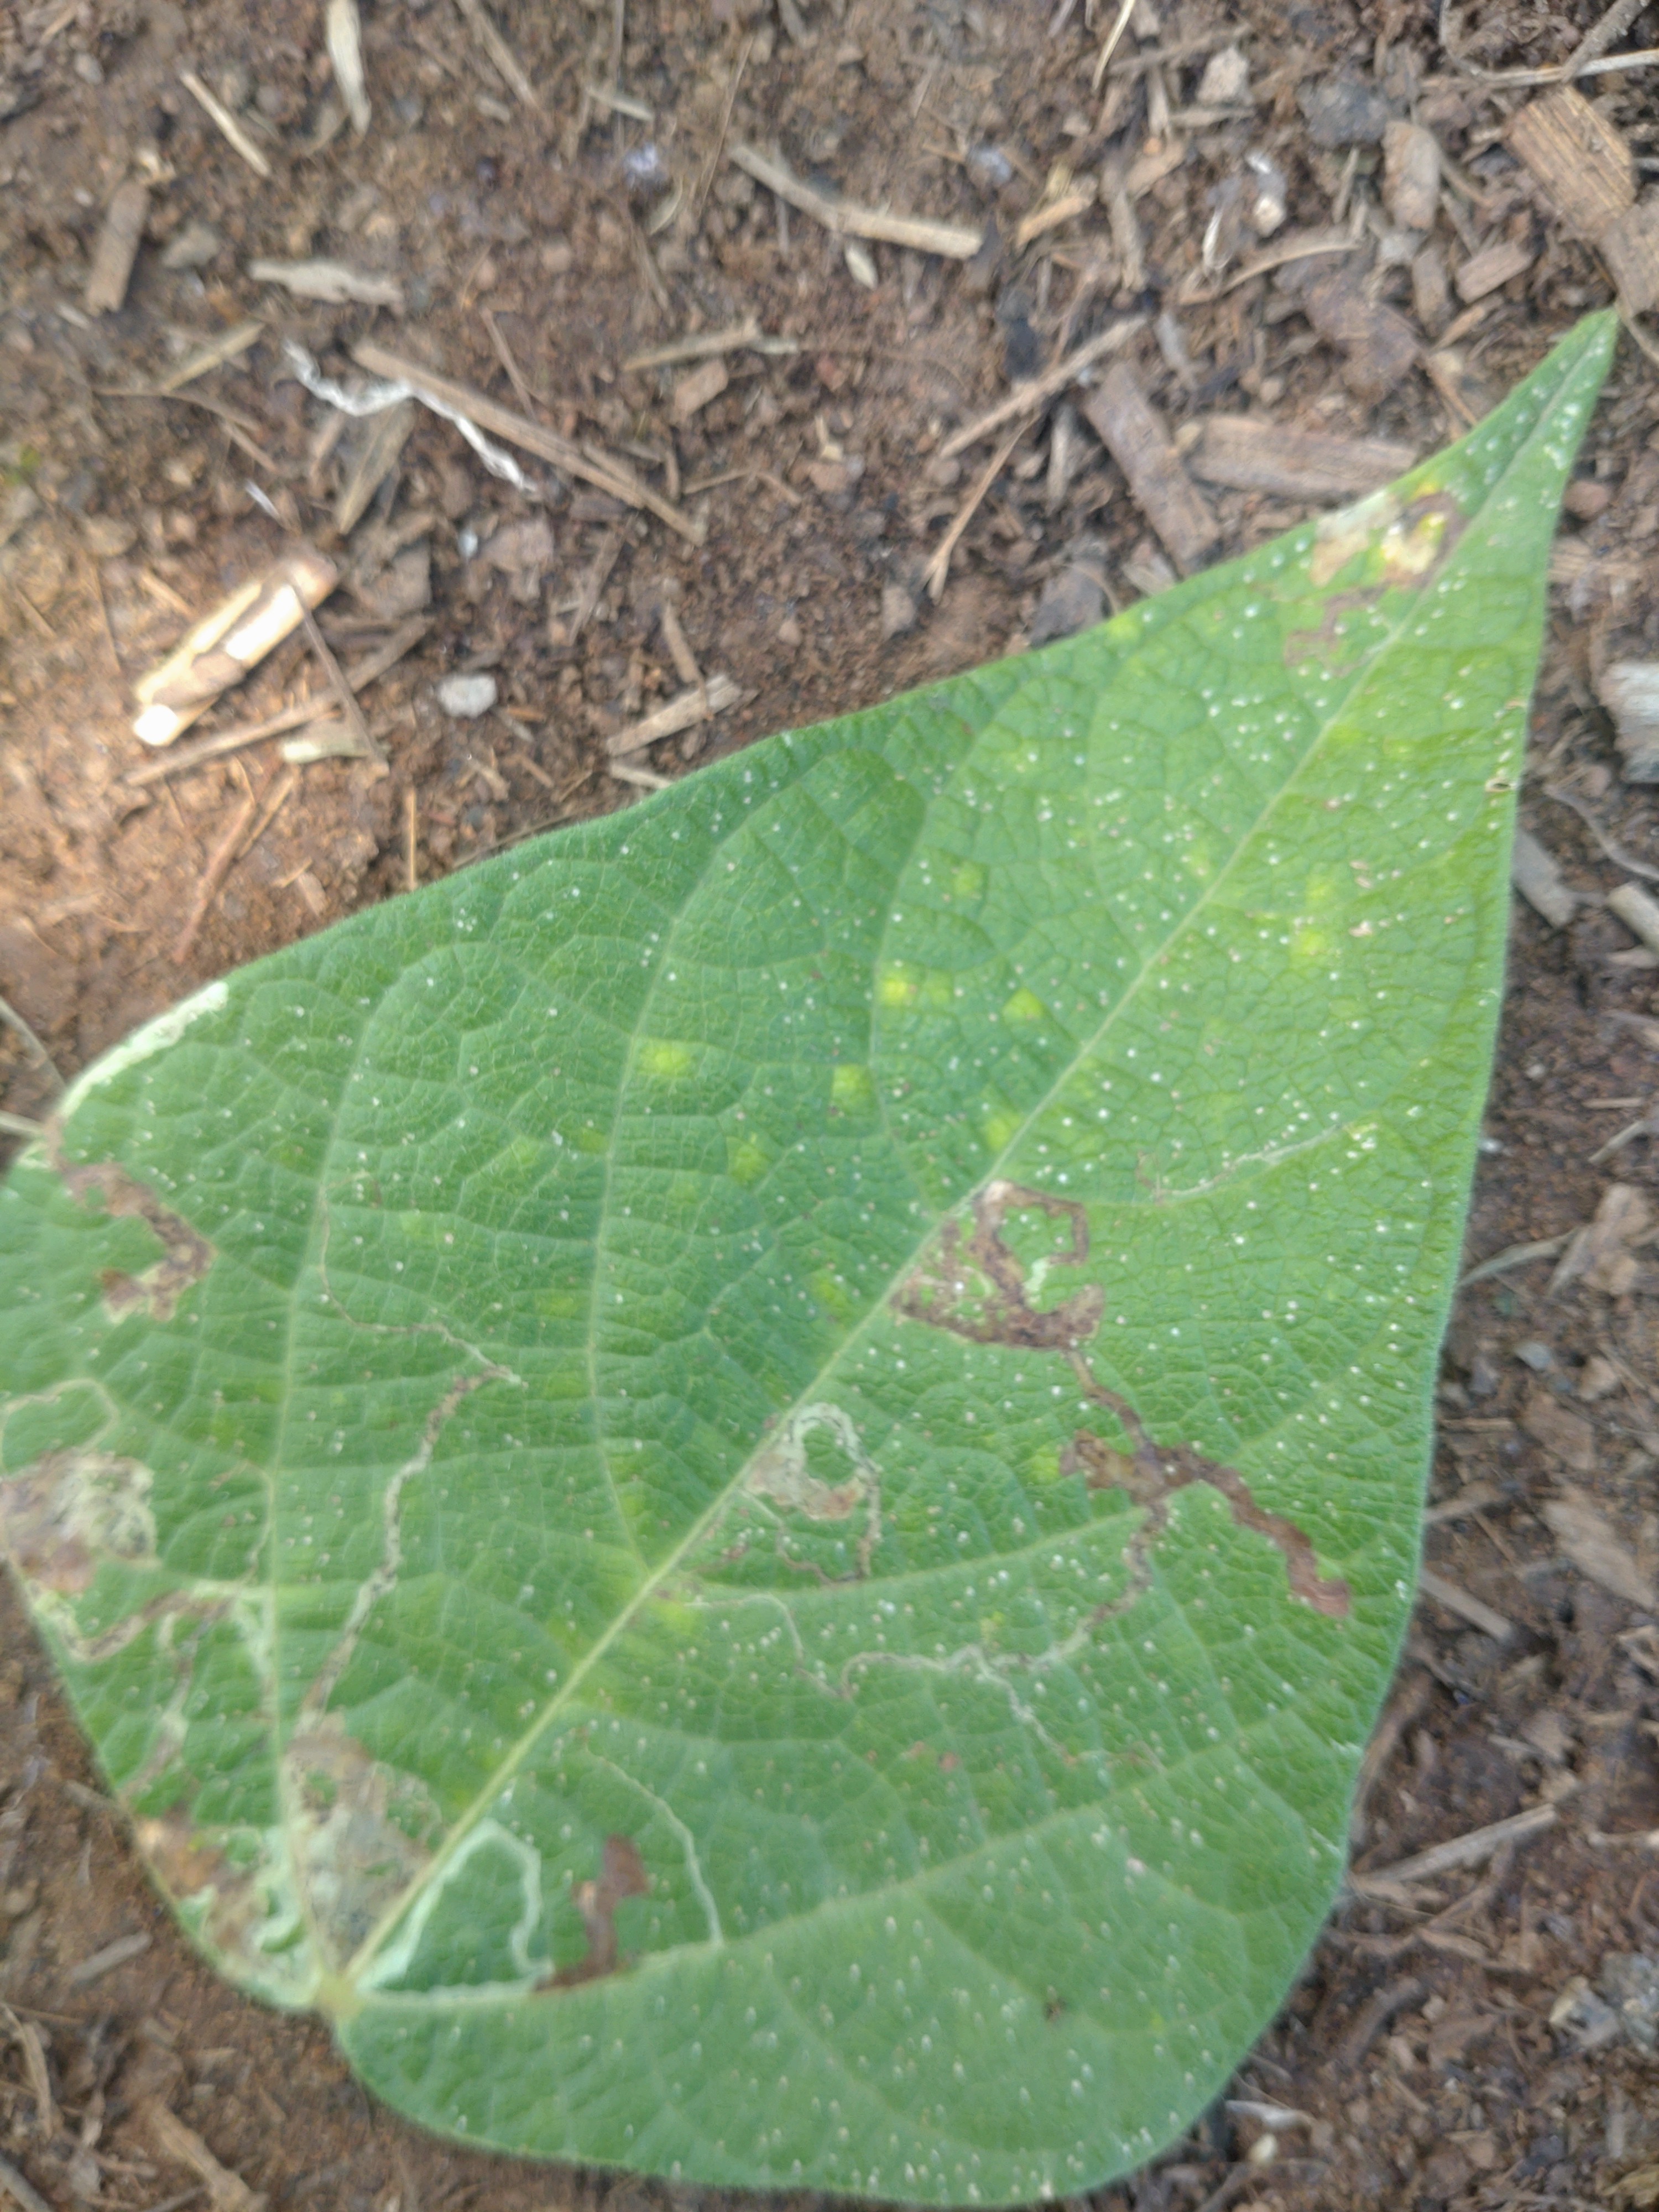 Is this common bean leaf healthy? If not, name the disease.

anthracnose
